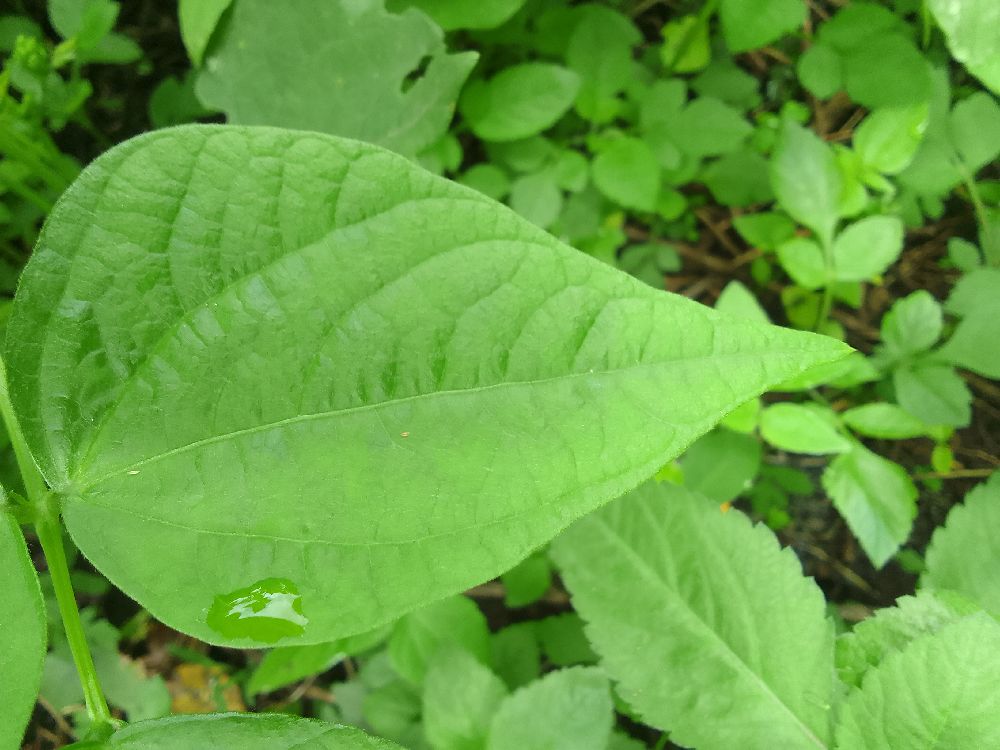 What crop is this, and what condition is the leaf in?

common bean, healthy
